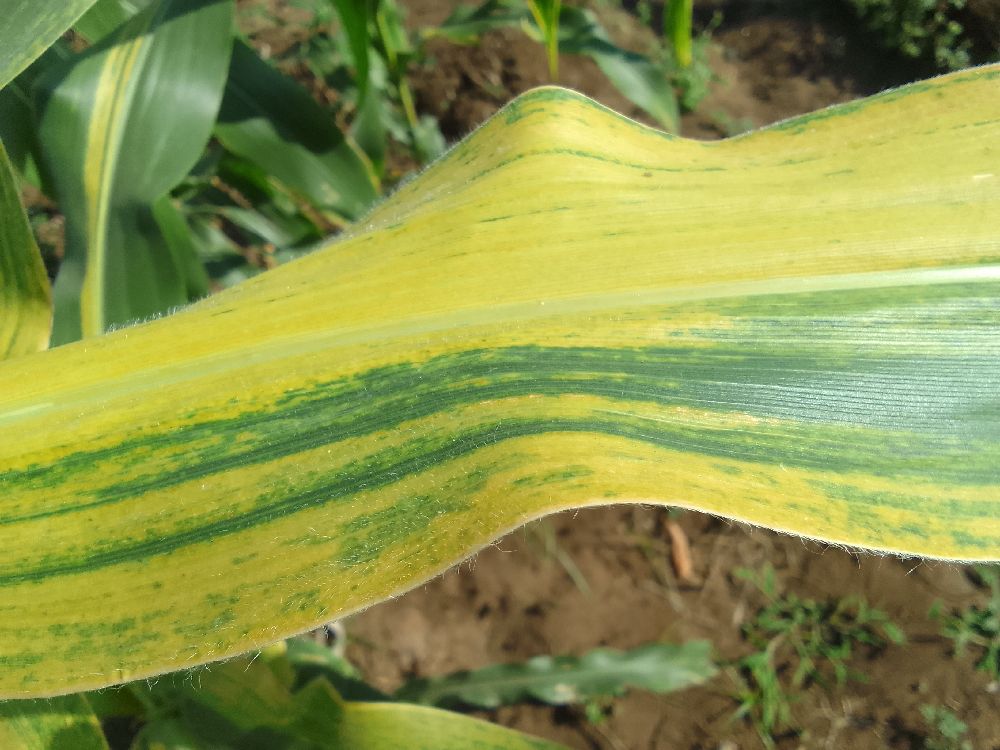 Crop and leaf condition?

maize, maize lethal necrosis
